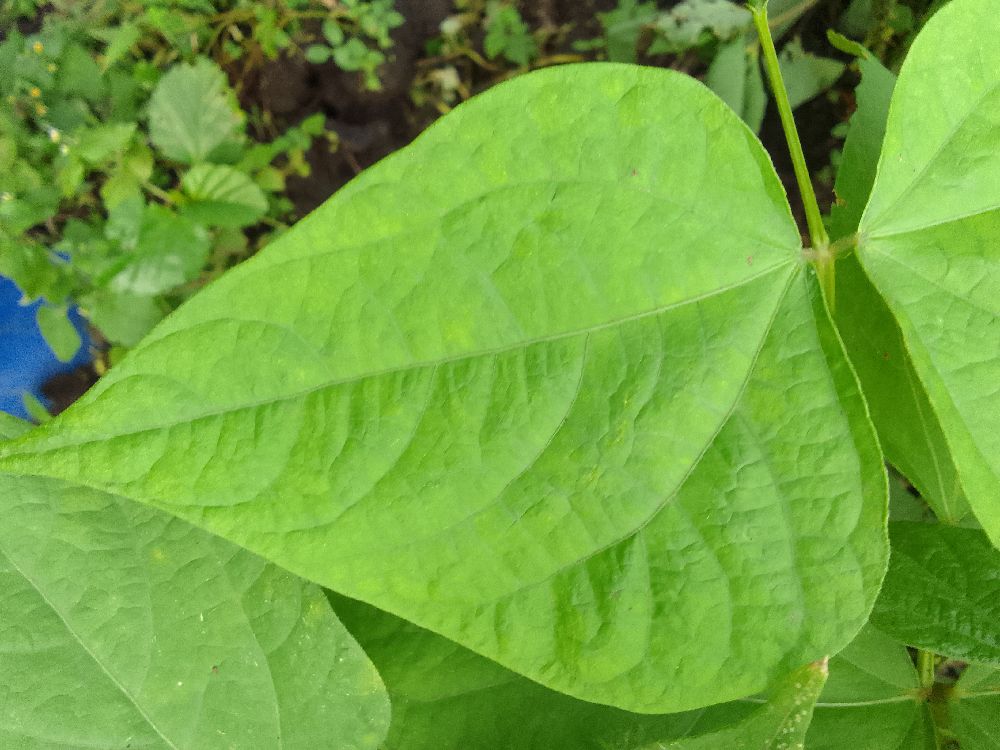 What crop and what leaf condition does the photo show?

common bean, healthy
